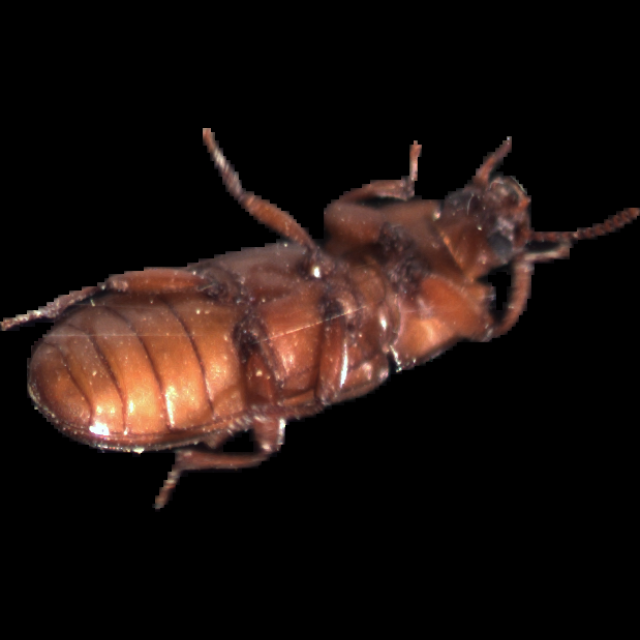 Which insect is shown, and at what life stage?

mealworm beetle
